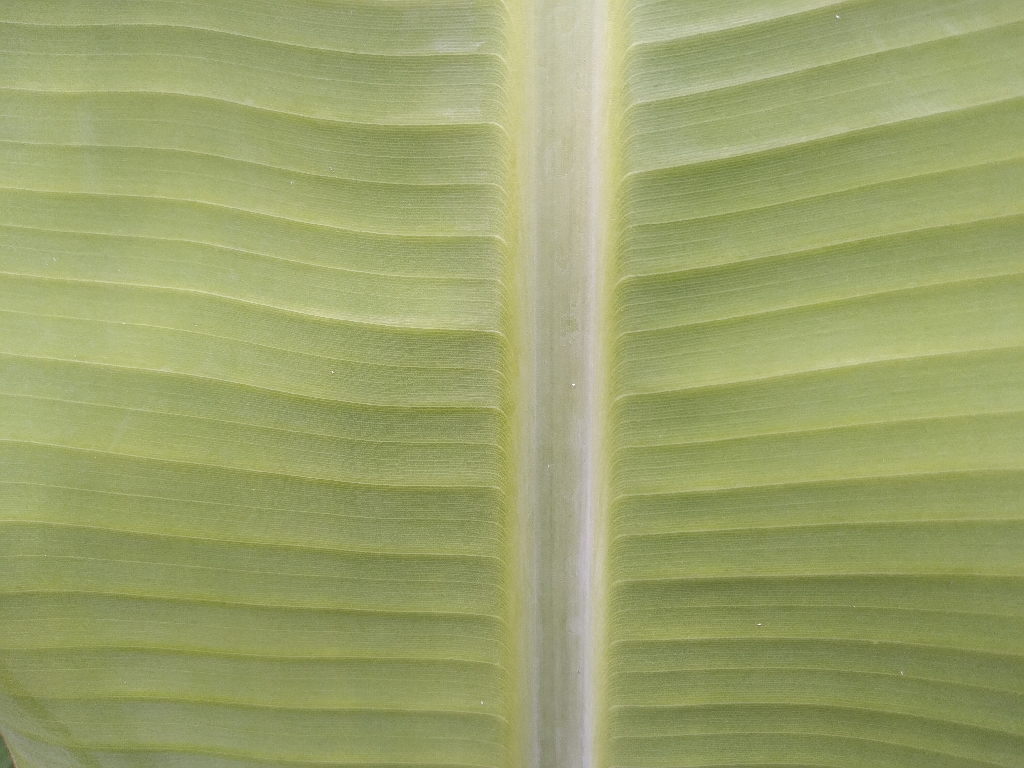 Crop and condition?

banana, healthy
